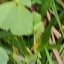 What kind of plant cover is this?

unstructured weed
